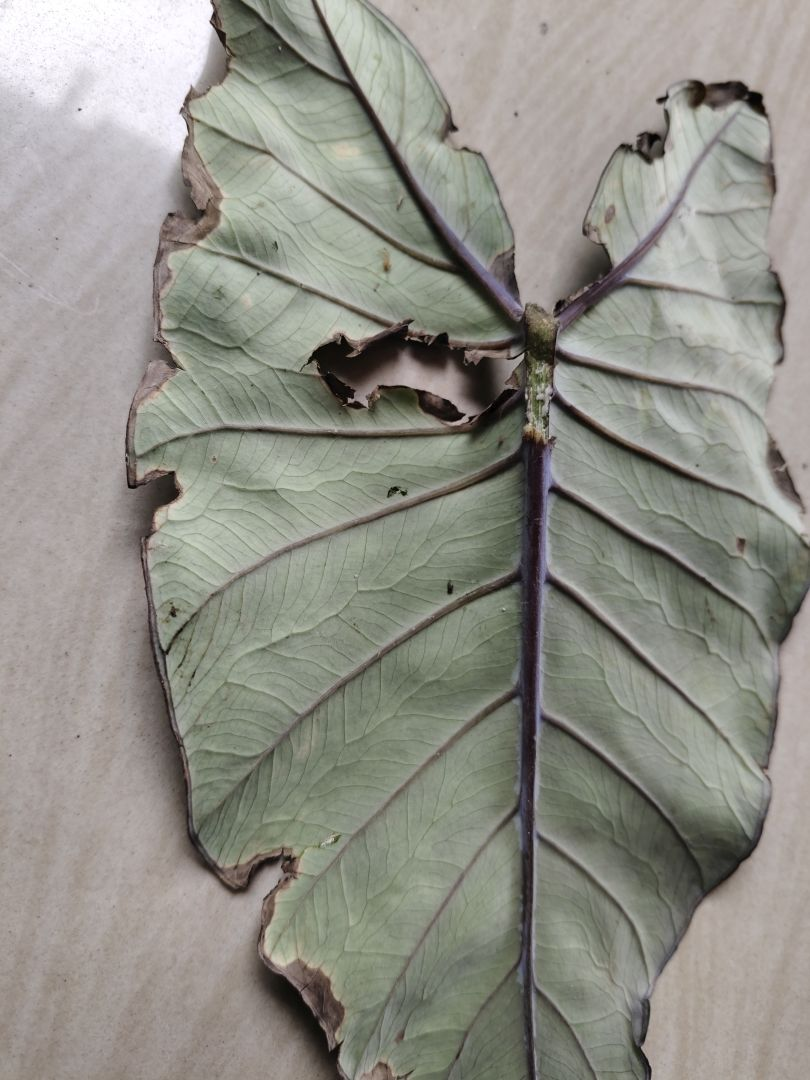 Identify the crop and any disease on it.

taro, leaf blight
